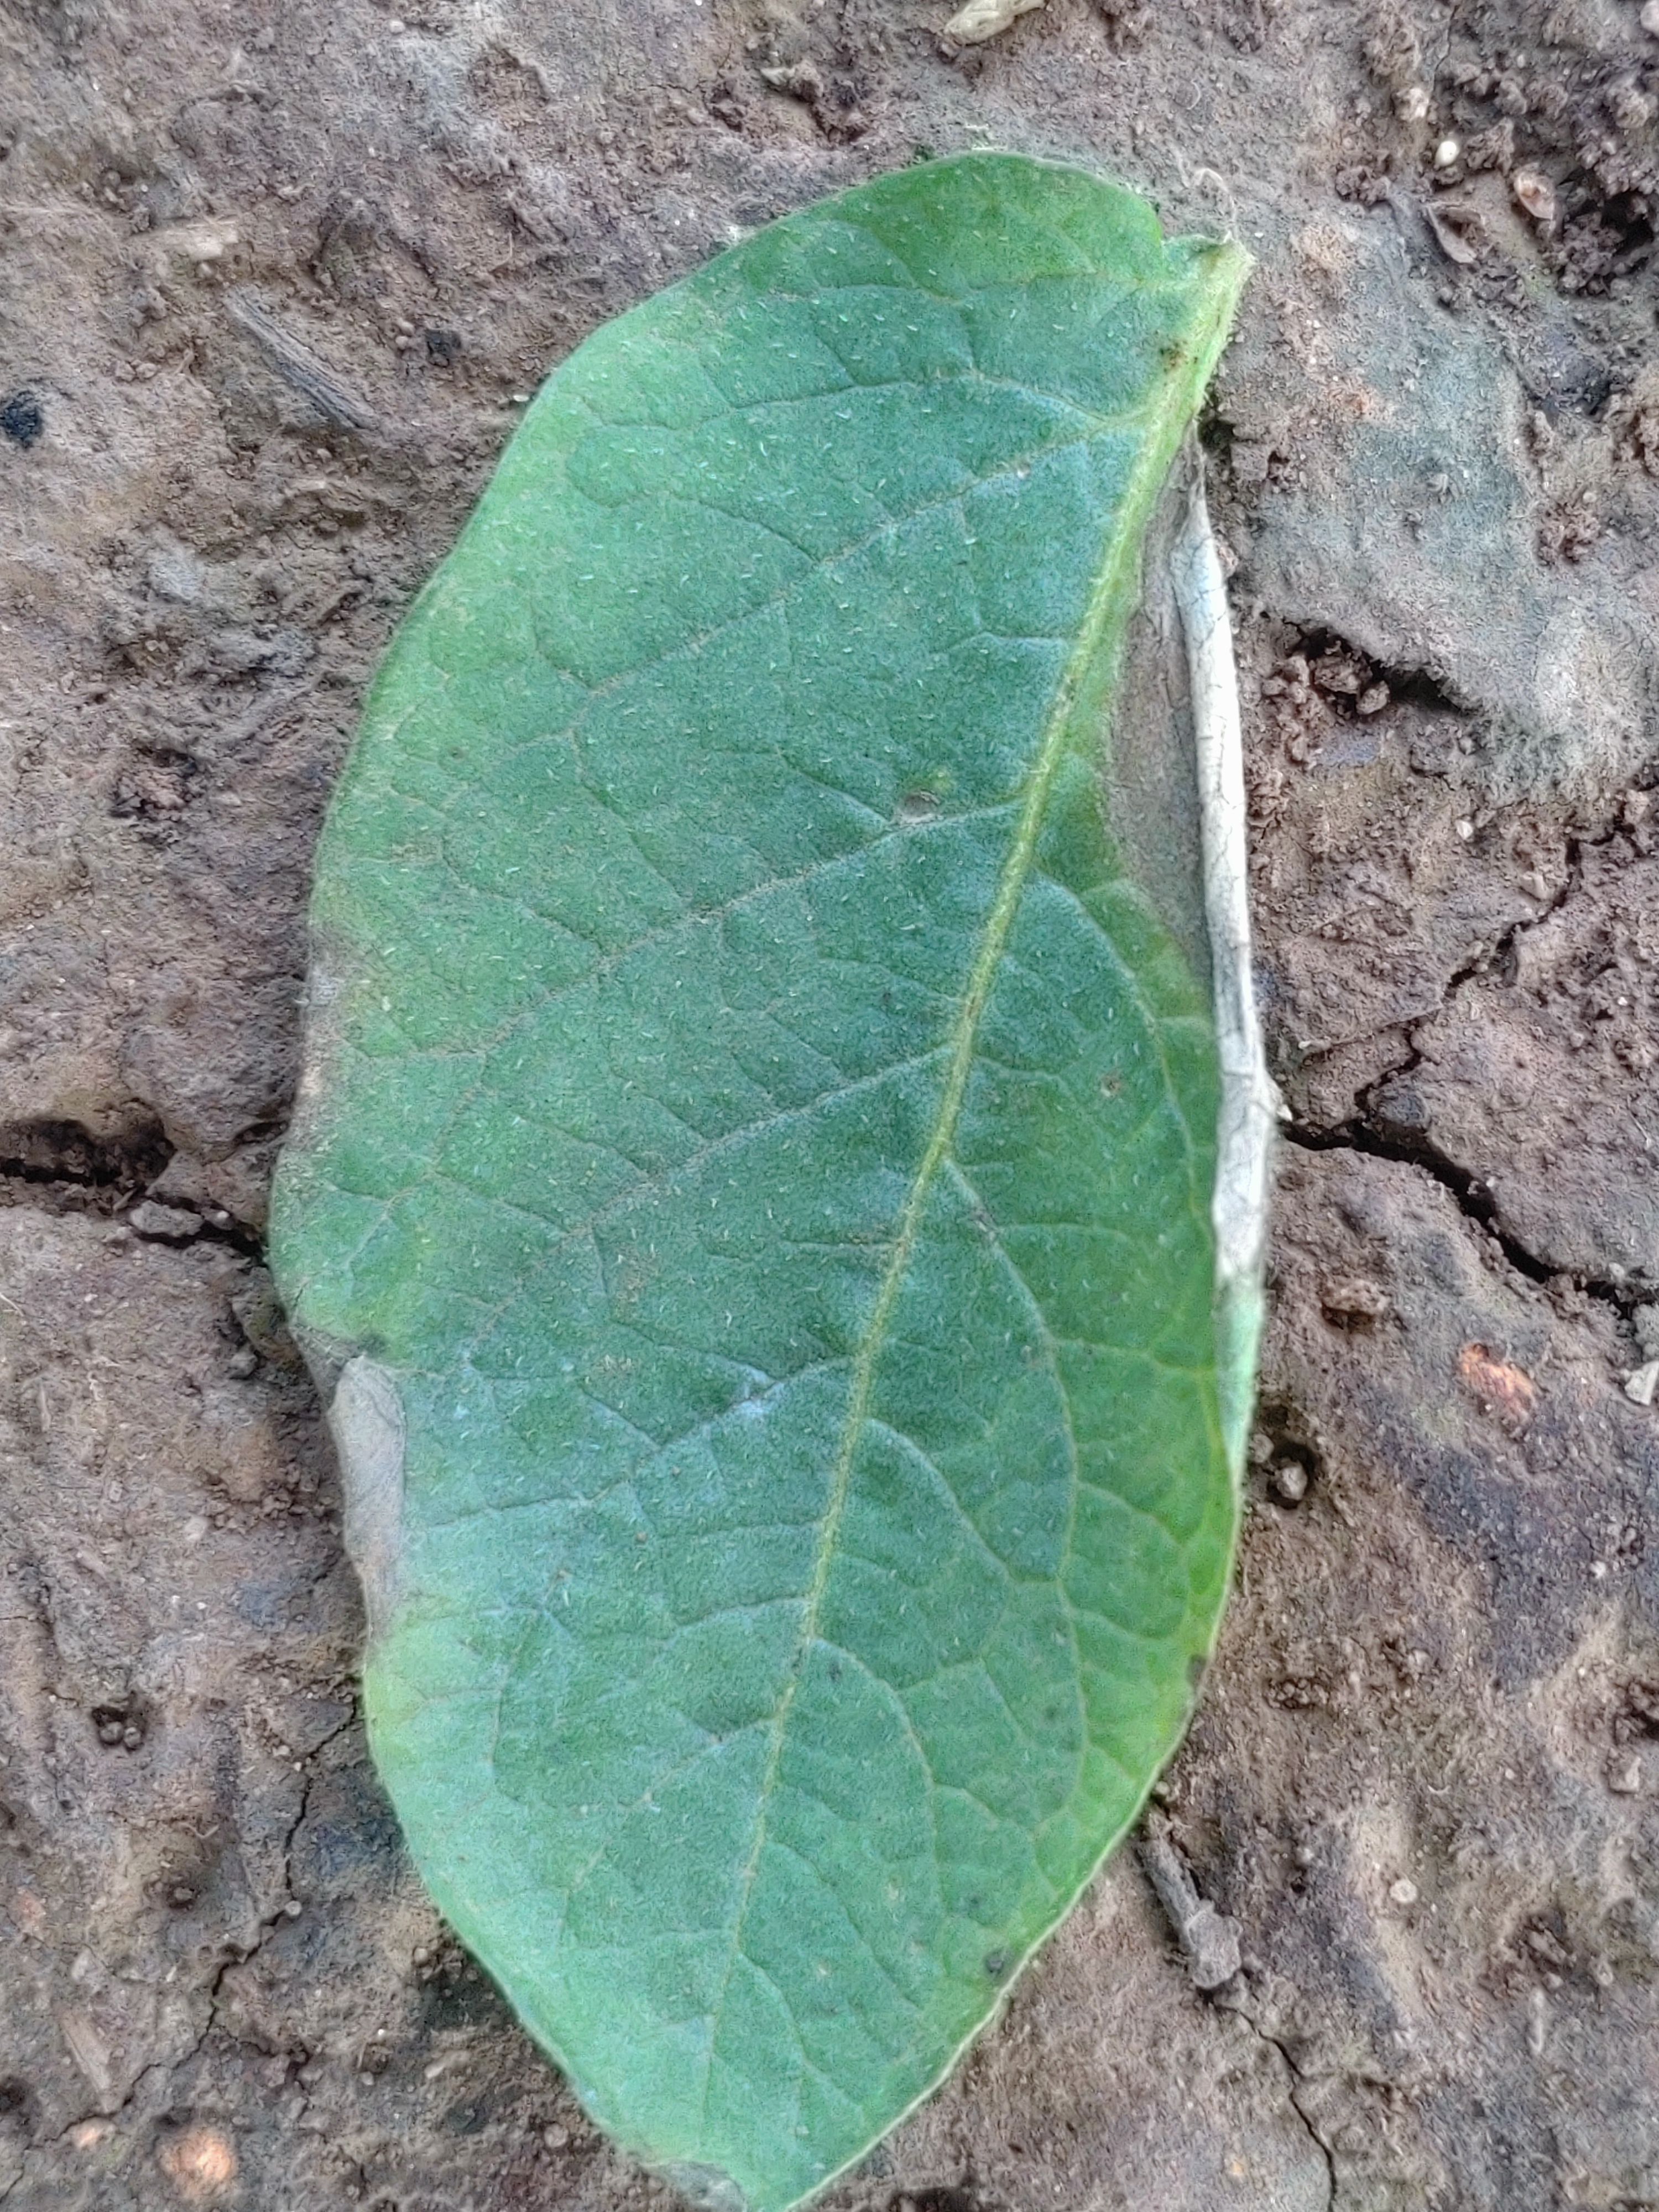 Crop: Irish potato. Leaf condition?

early blight
